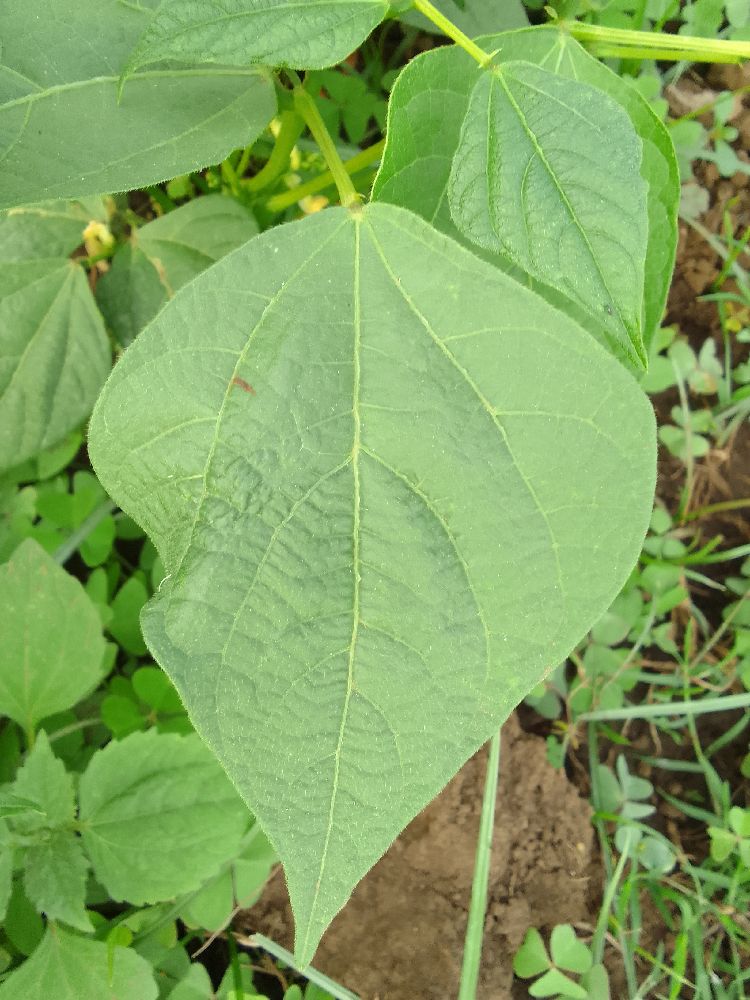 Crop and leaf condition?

common bean, healthy
